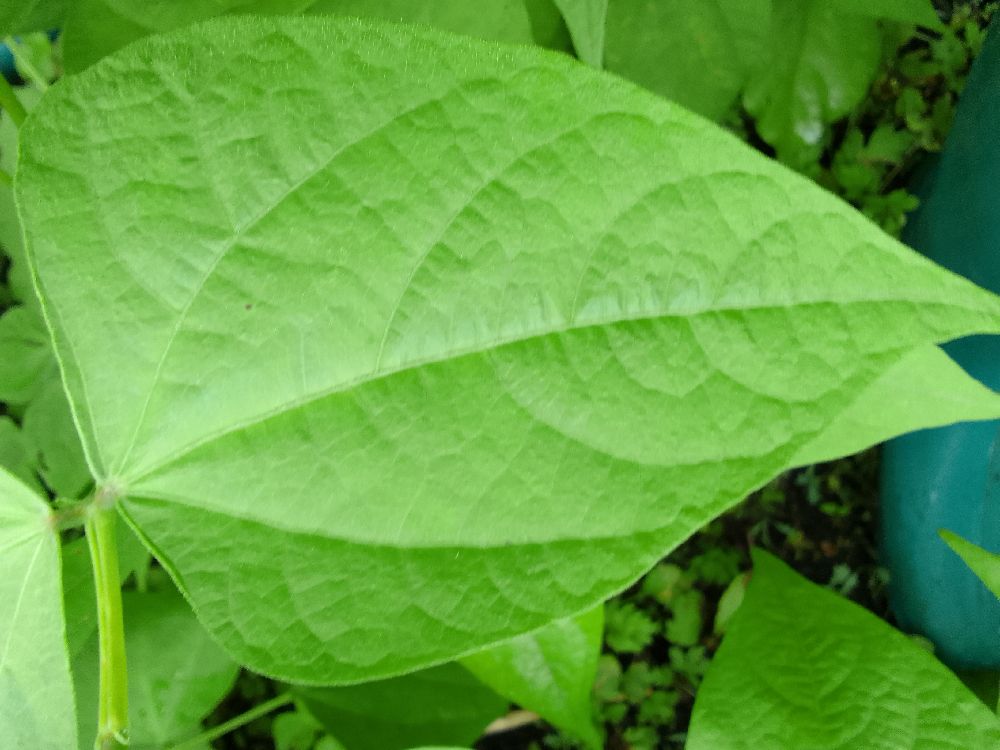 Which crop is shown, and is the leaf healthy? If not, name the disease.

common bean, healthy
